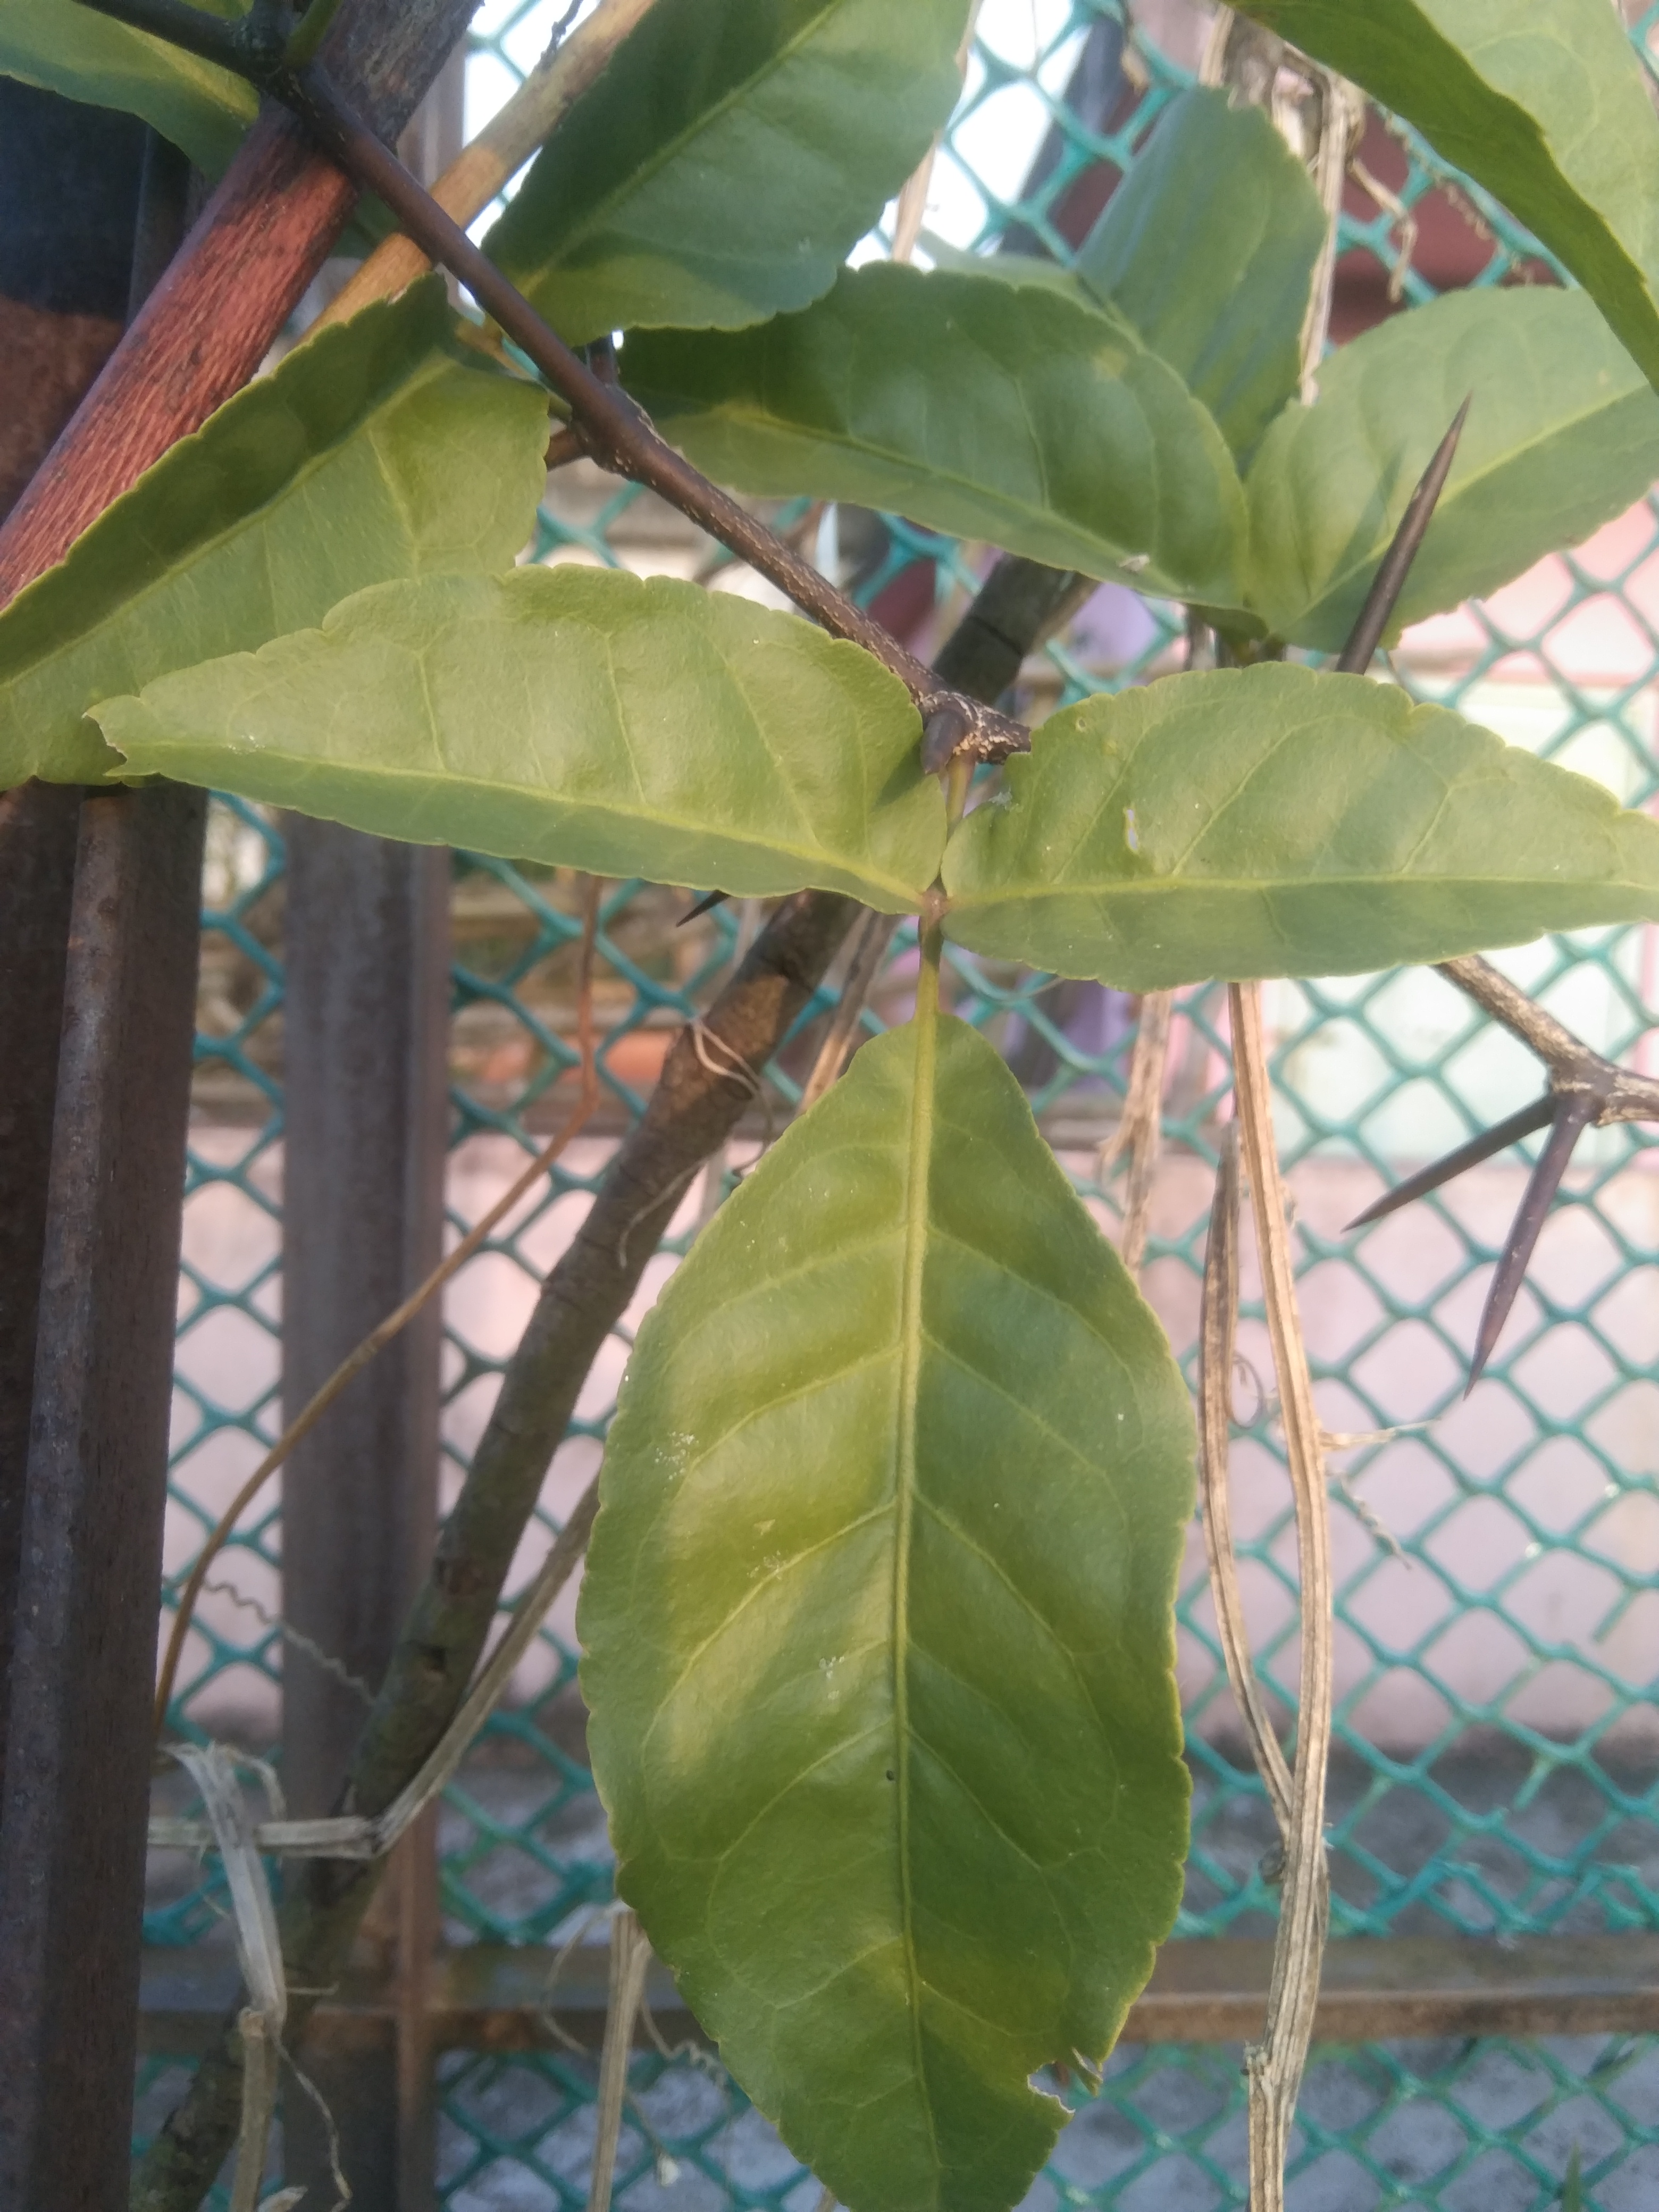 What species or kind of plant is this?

wood apple
